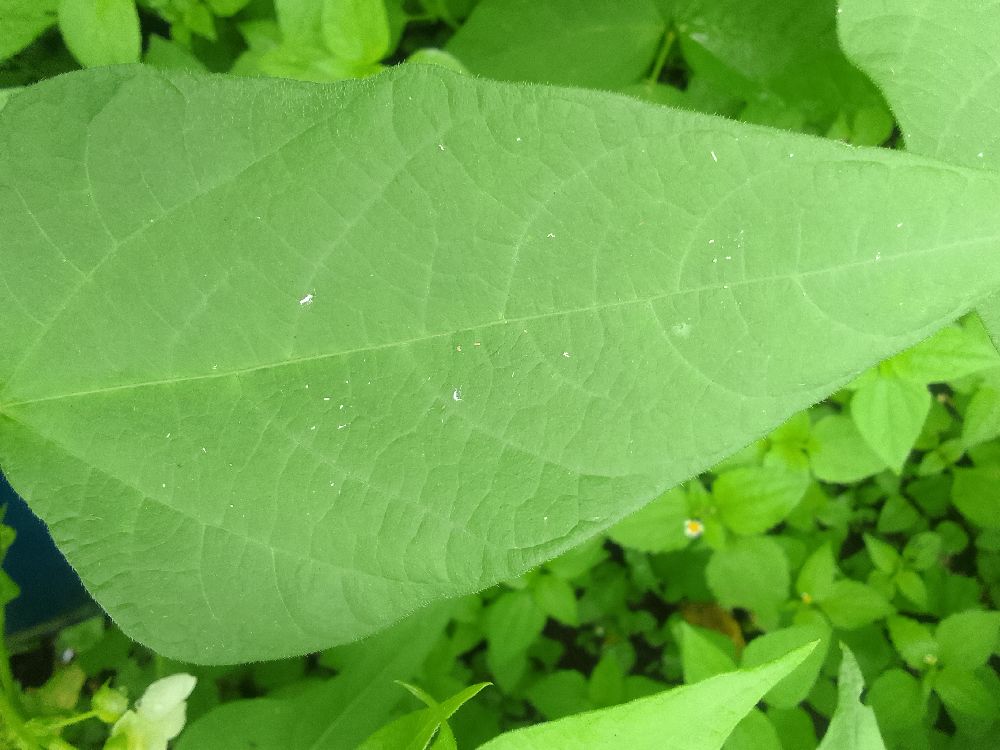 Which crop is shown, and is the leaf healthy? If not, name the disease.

common bean, healthy
